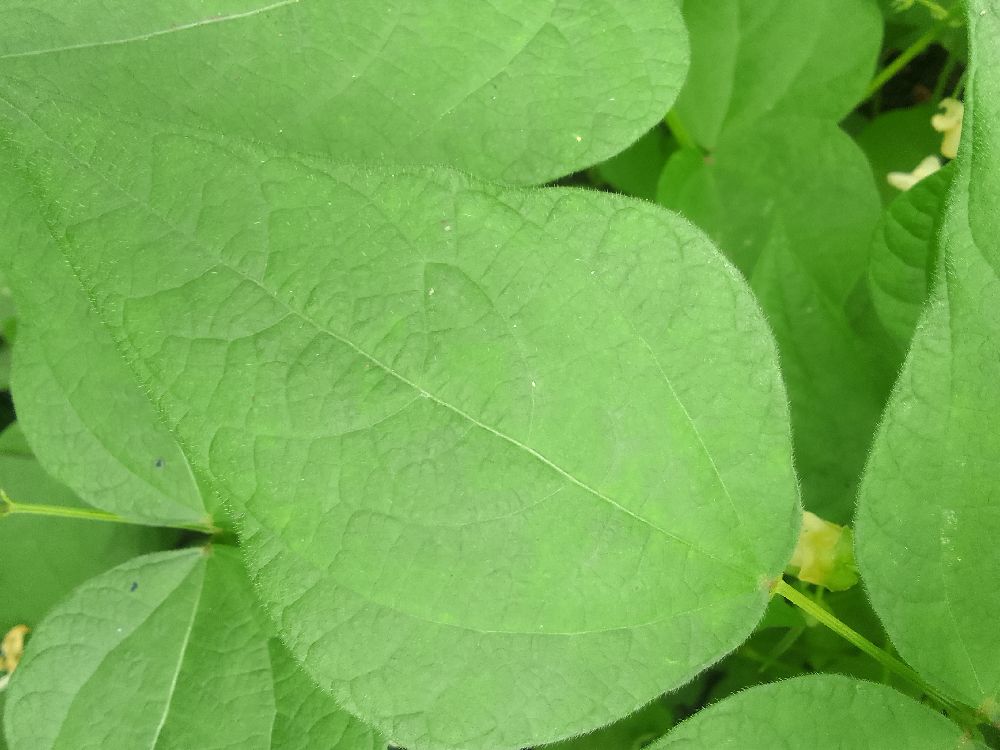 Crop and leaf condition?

common bean, healthy
